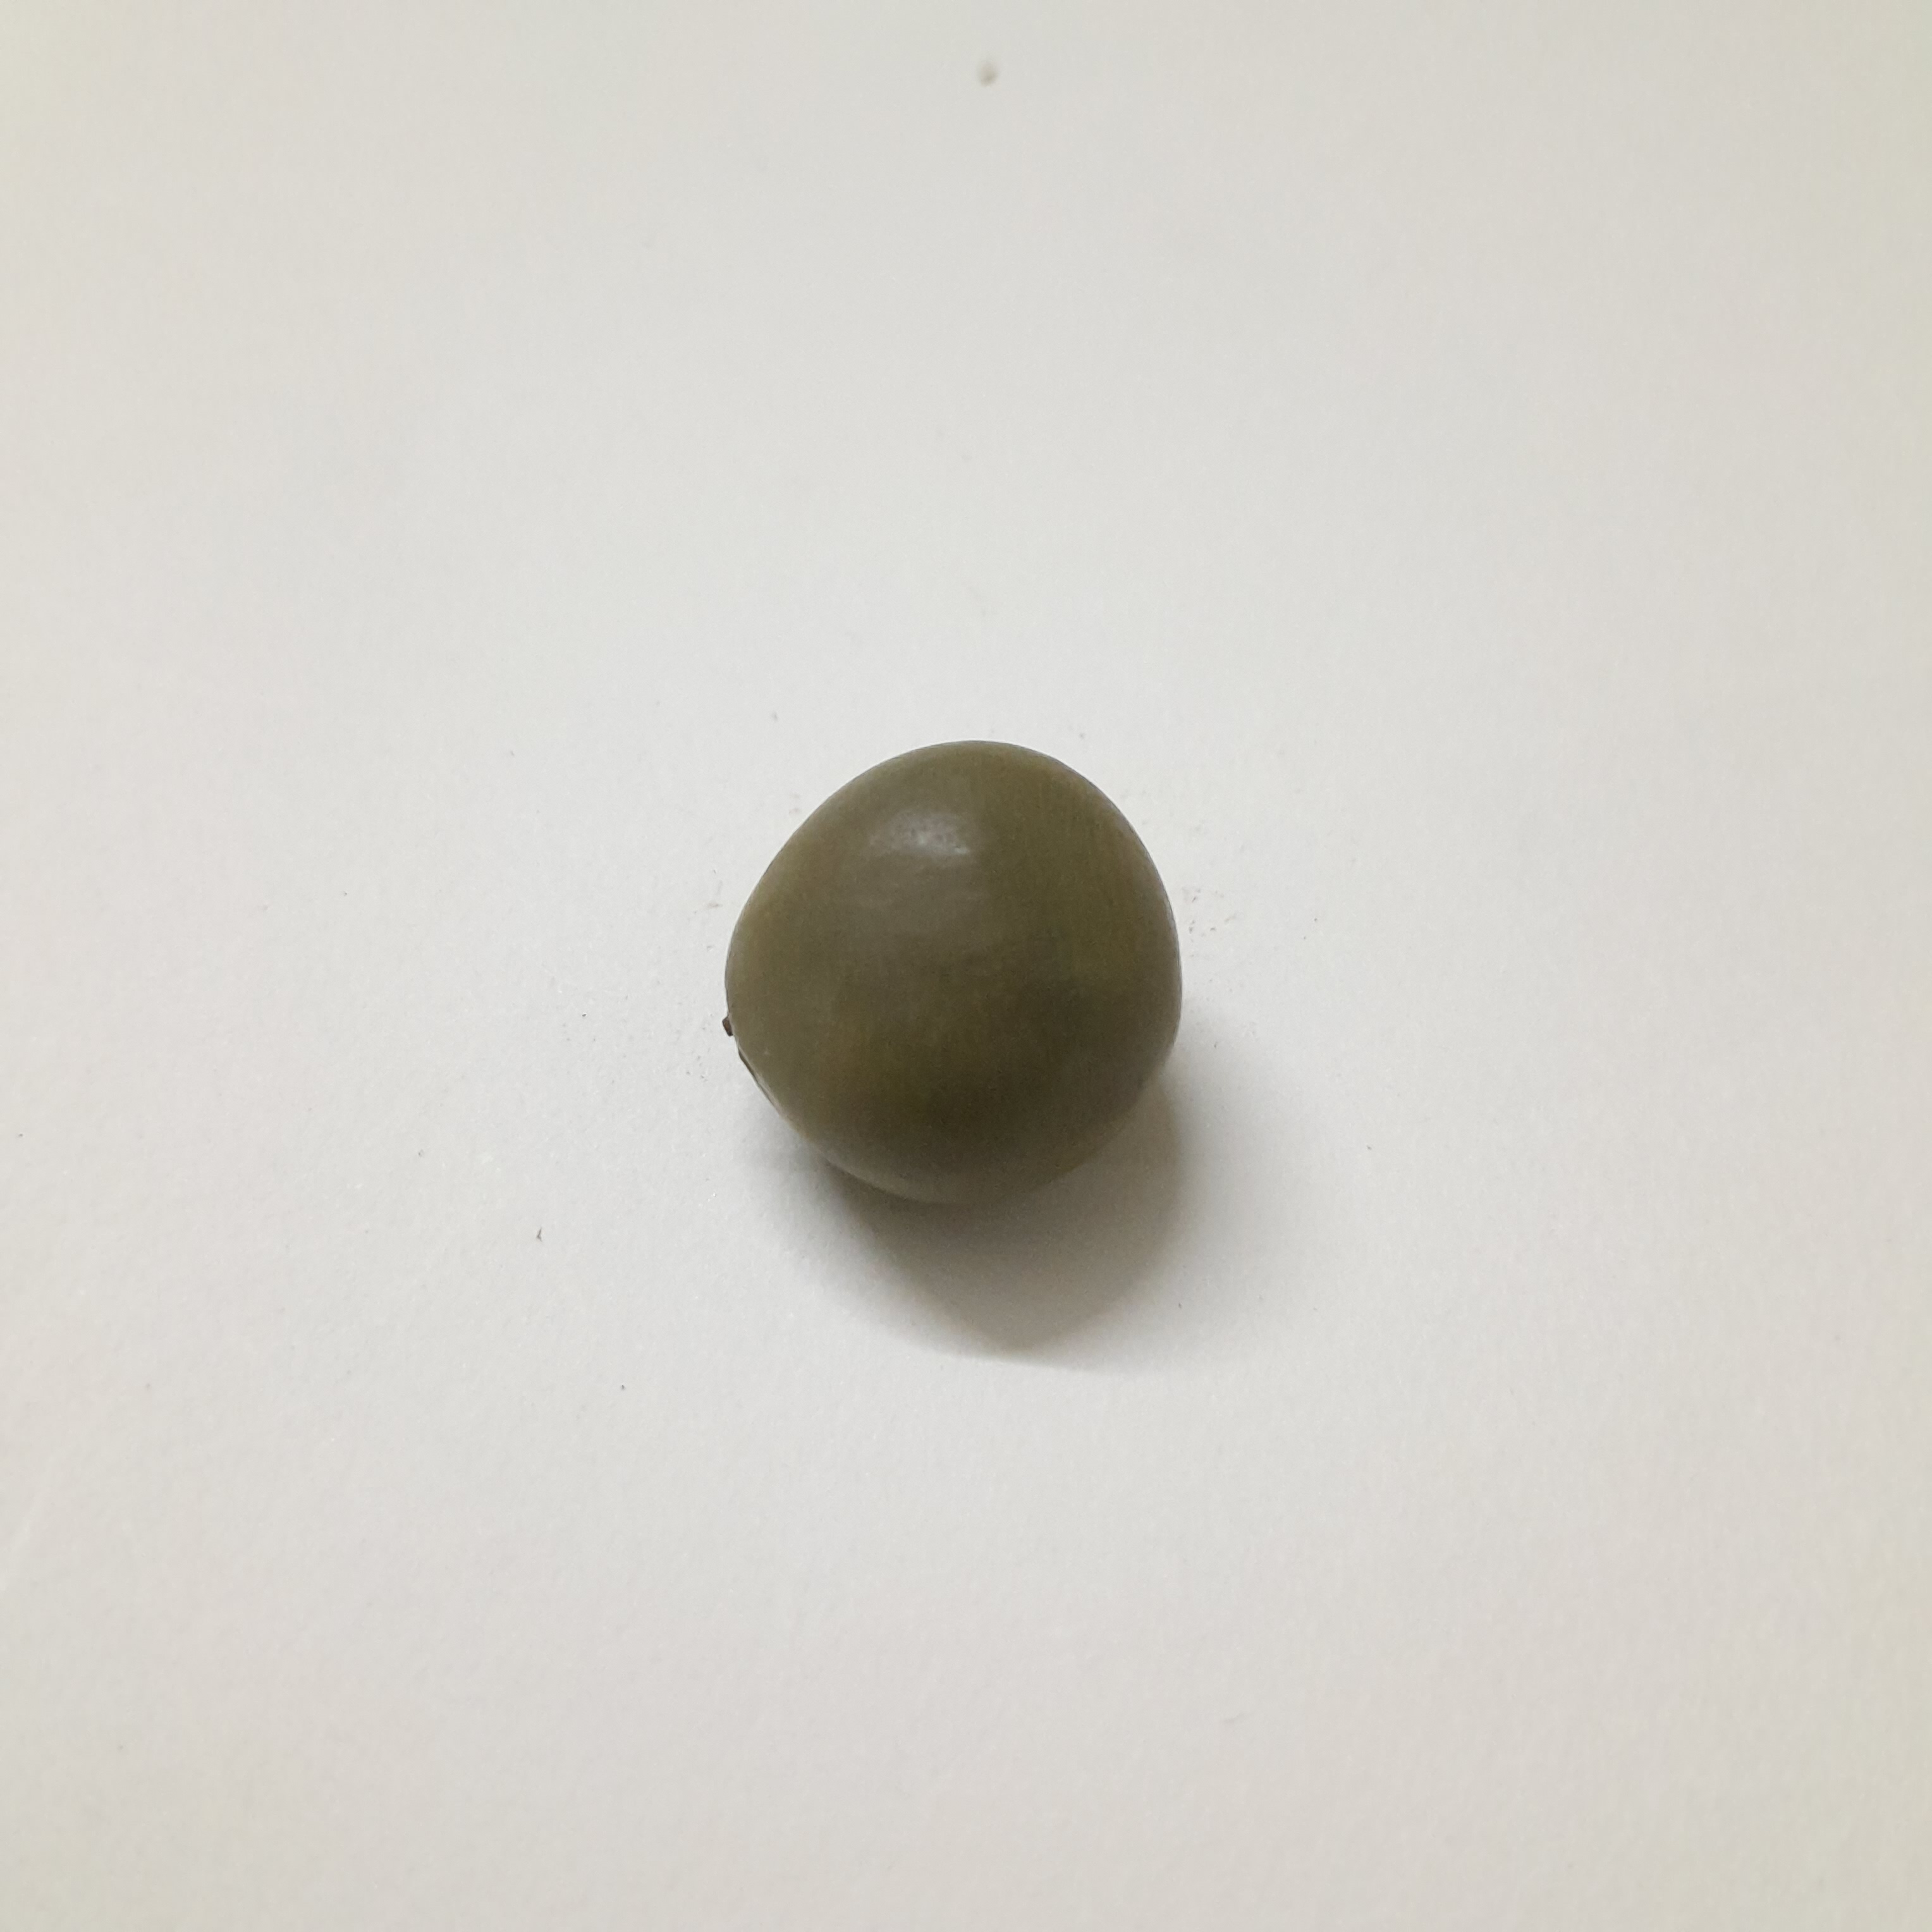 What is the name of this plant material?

sagargota
